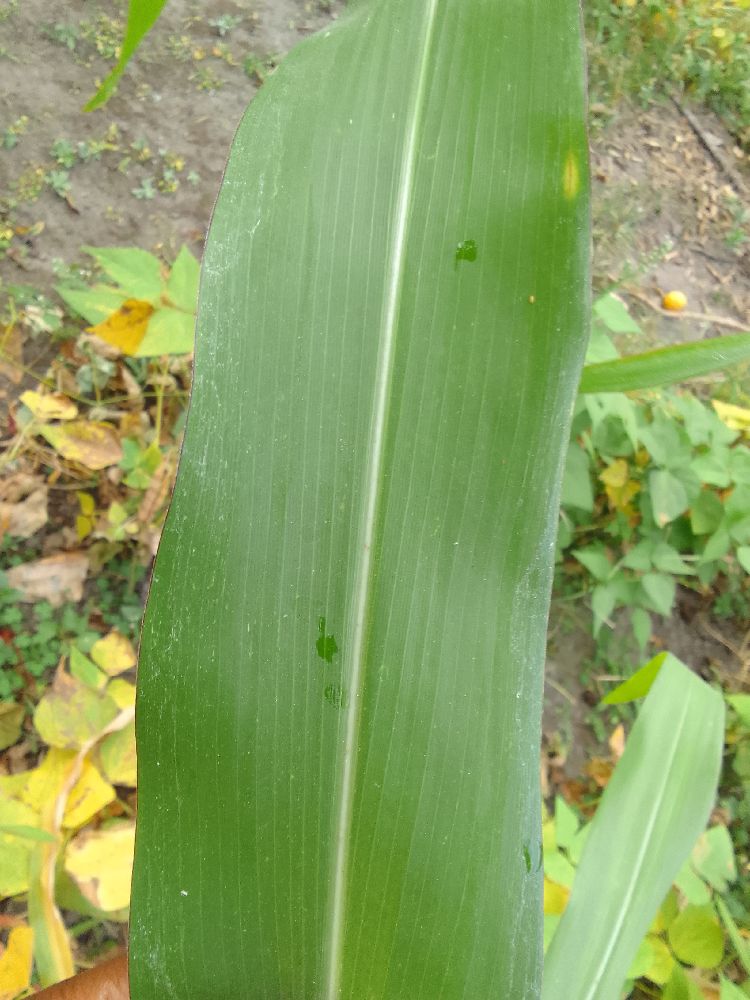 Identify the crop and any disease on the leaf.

maize, healthy
